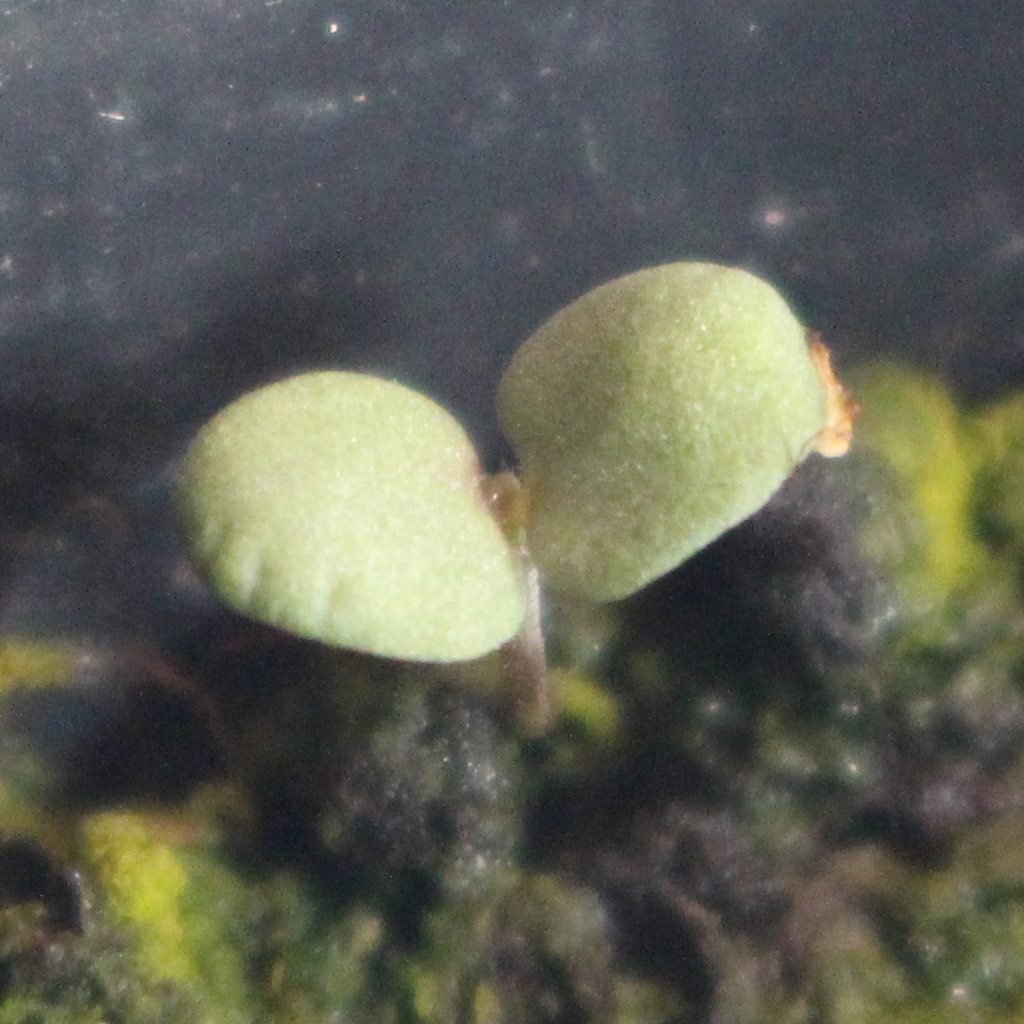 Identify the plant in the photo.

Veronica persica
